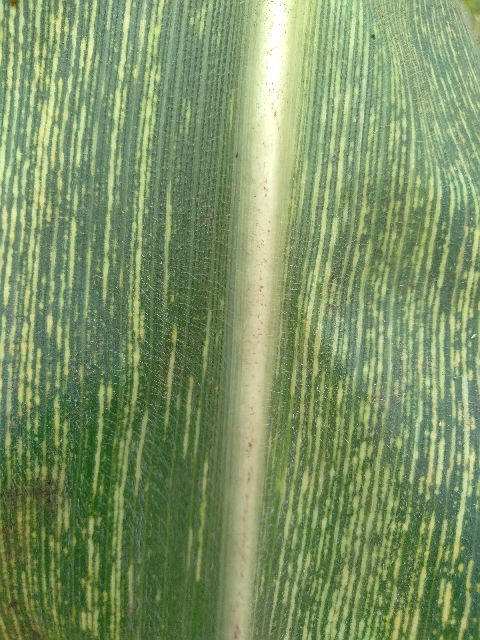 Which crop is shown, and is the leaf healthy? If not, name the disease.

maize, maize streak virus
